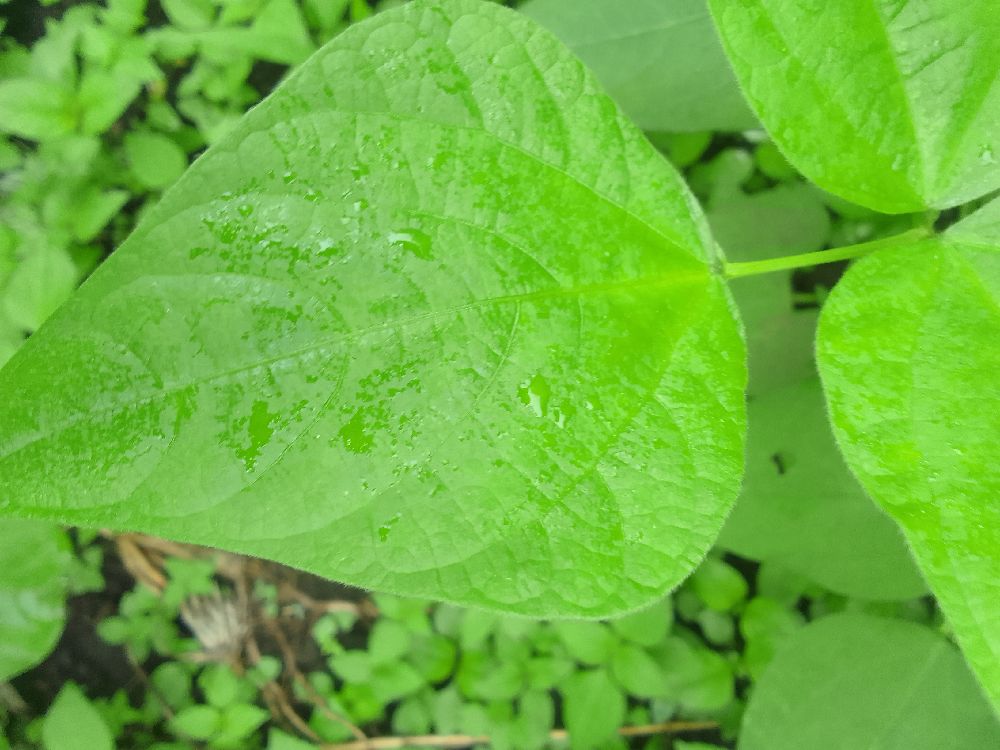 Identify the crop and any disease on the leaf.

common bean, healthy
